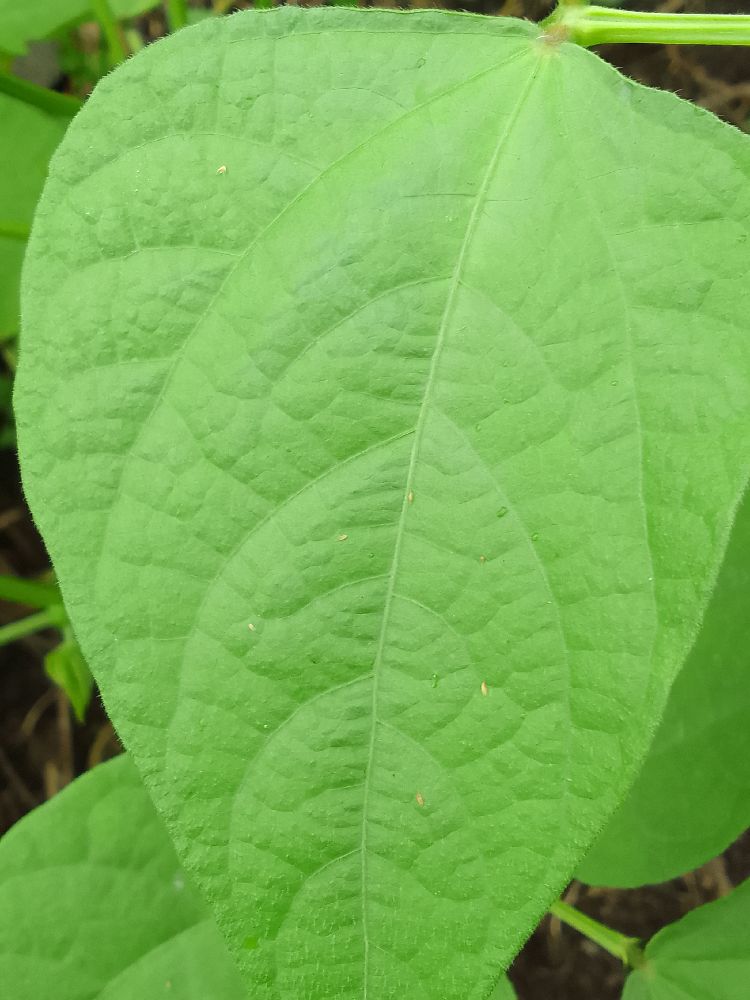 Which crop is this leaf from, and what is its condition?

common bean, healthy
